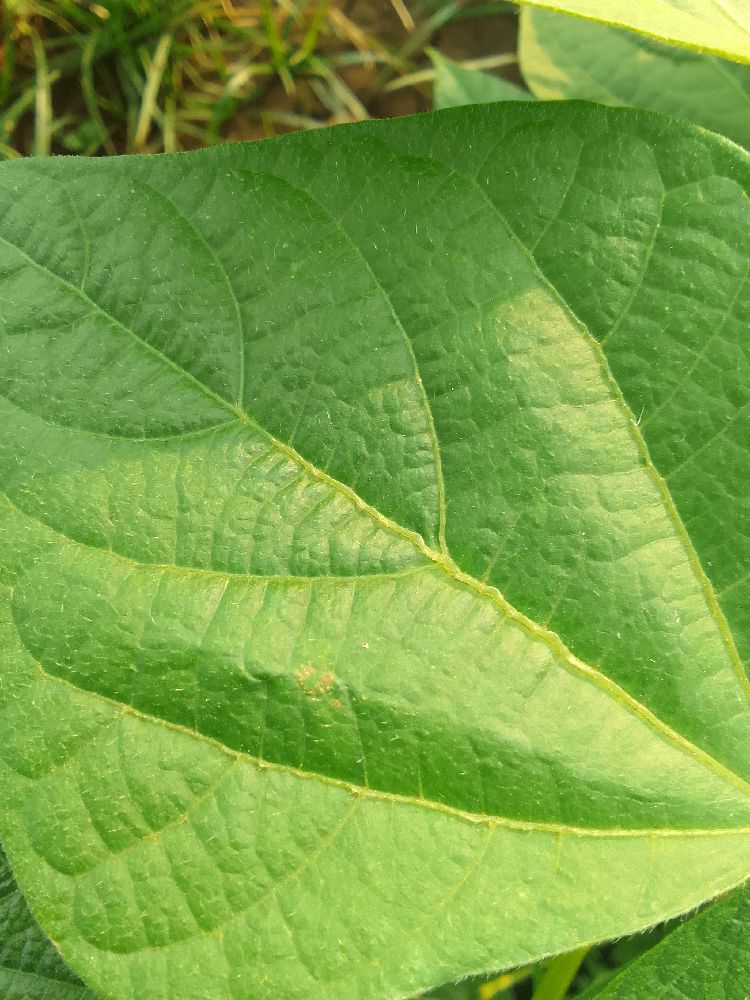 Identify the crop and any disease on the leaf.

common bean, healthy
